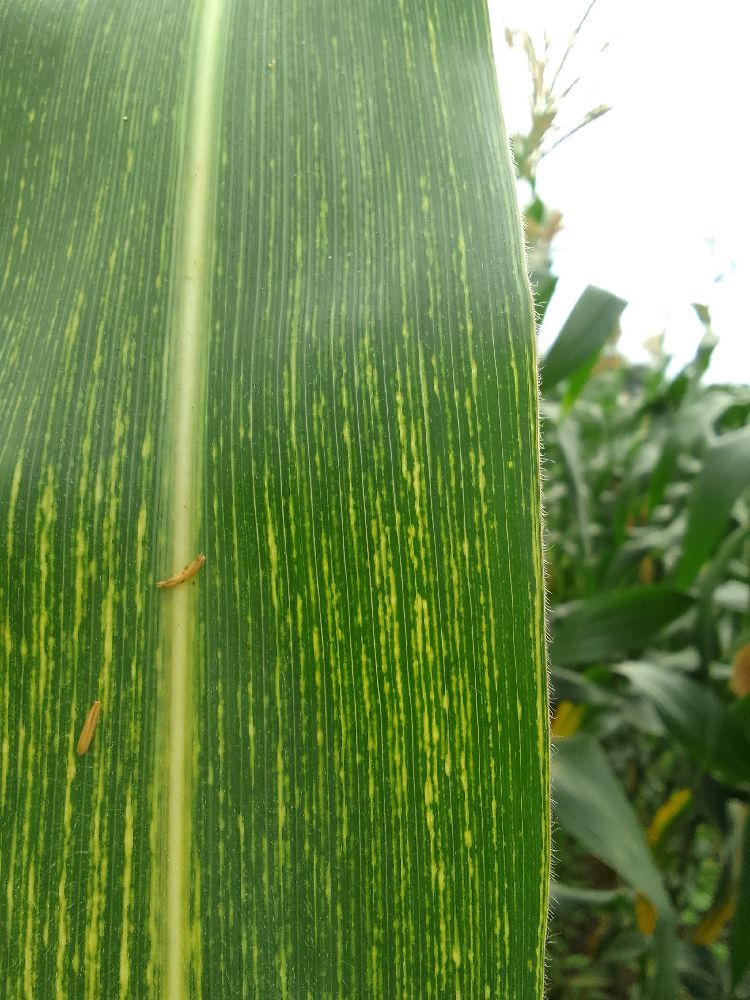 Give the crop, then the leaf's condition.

maize, maize streak virus
